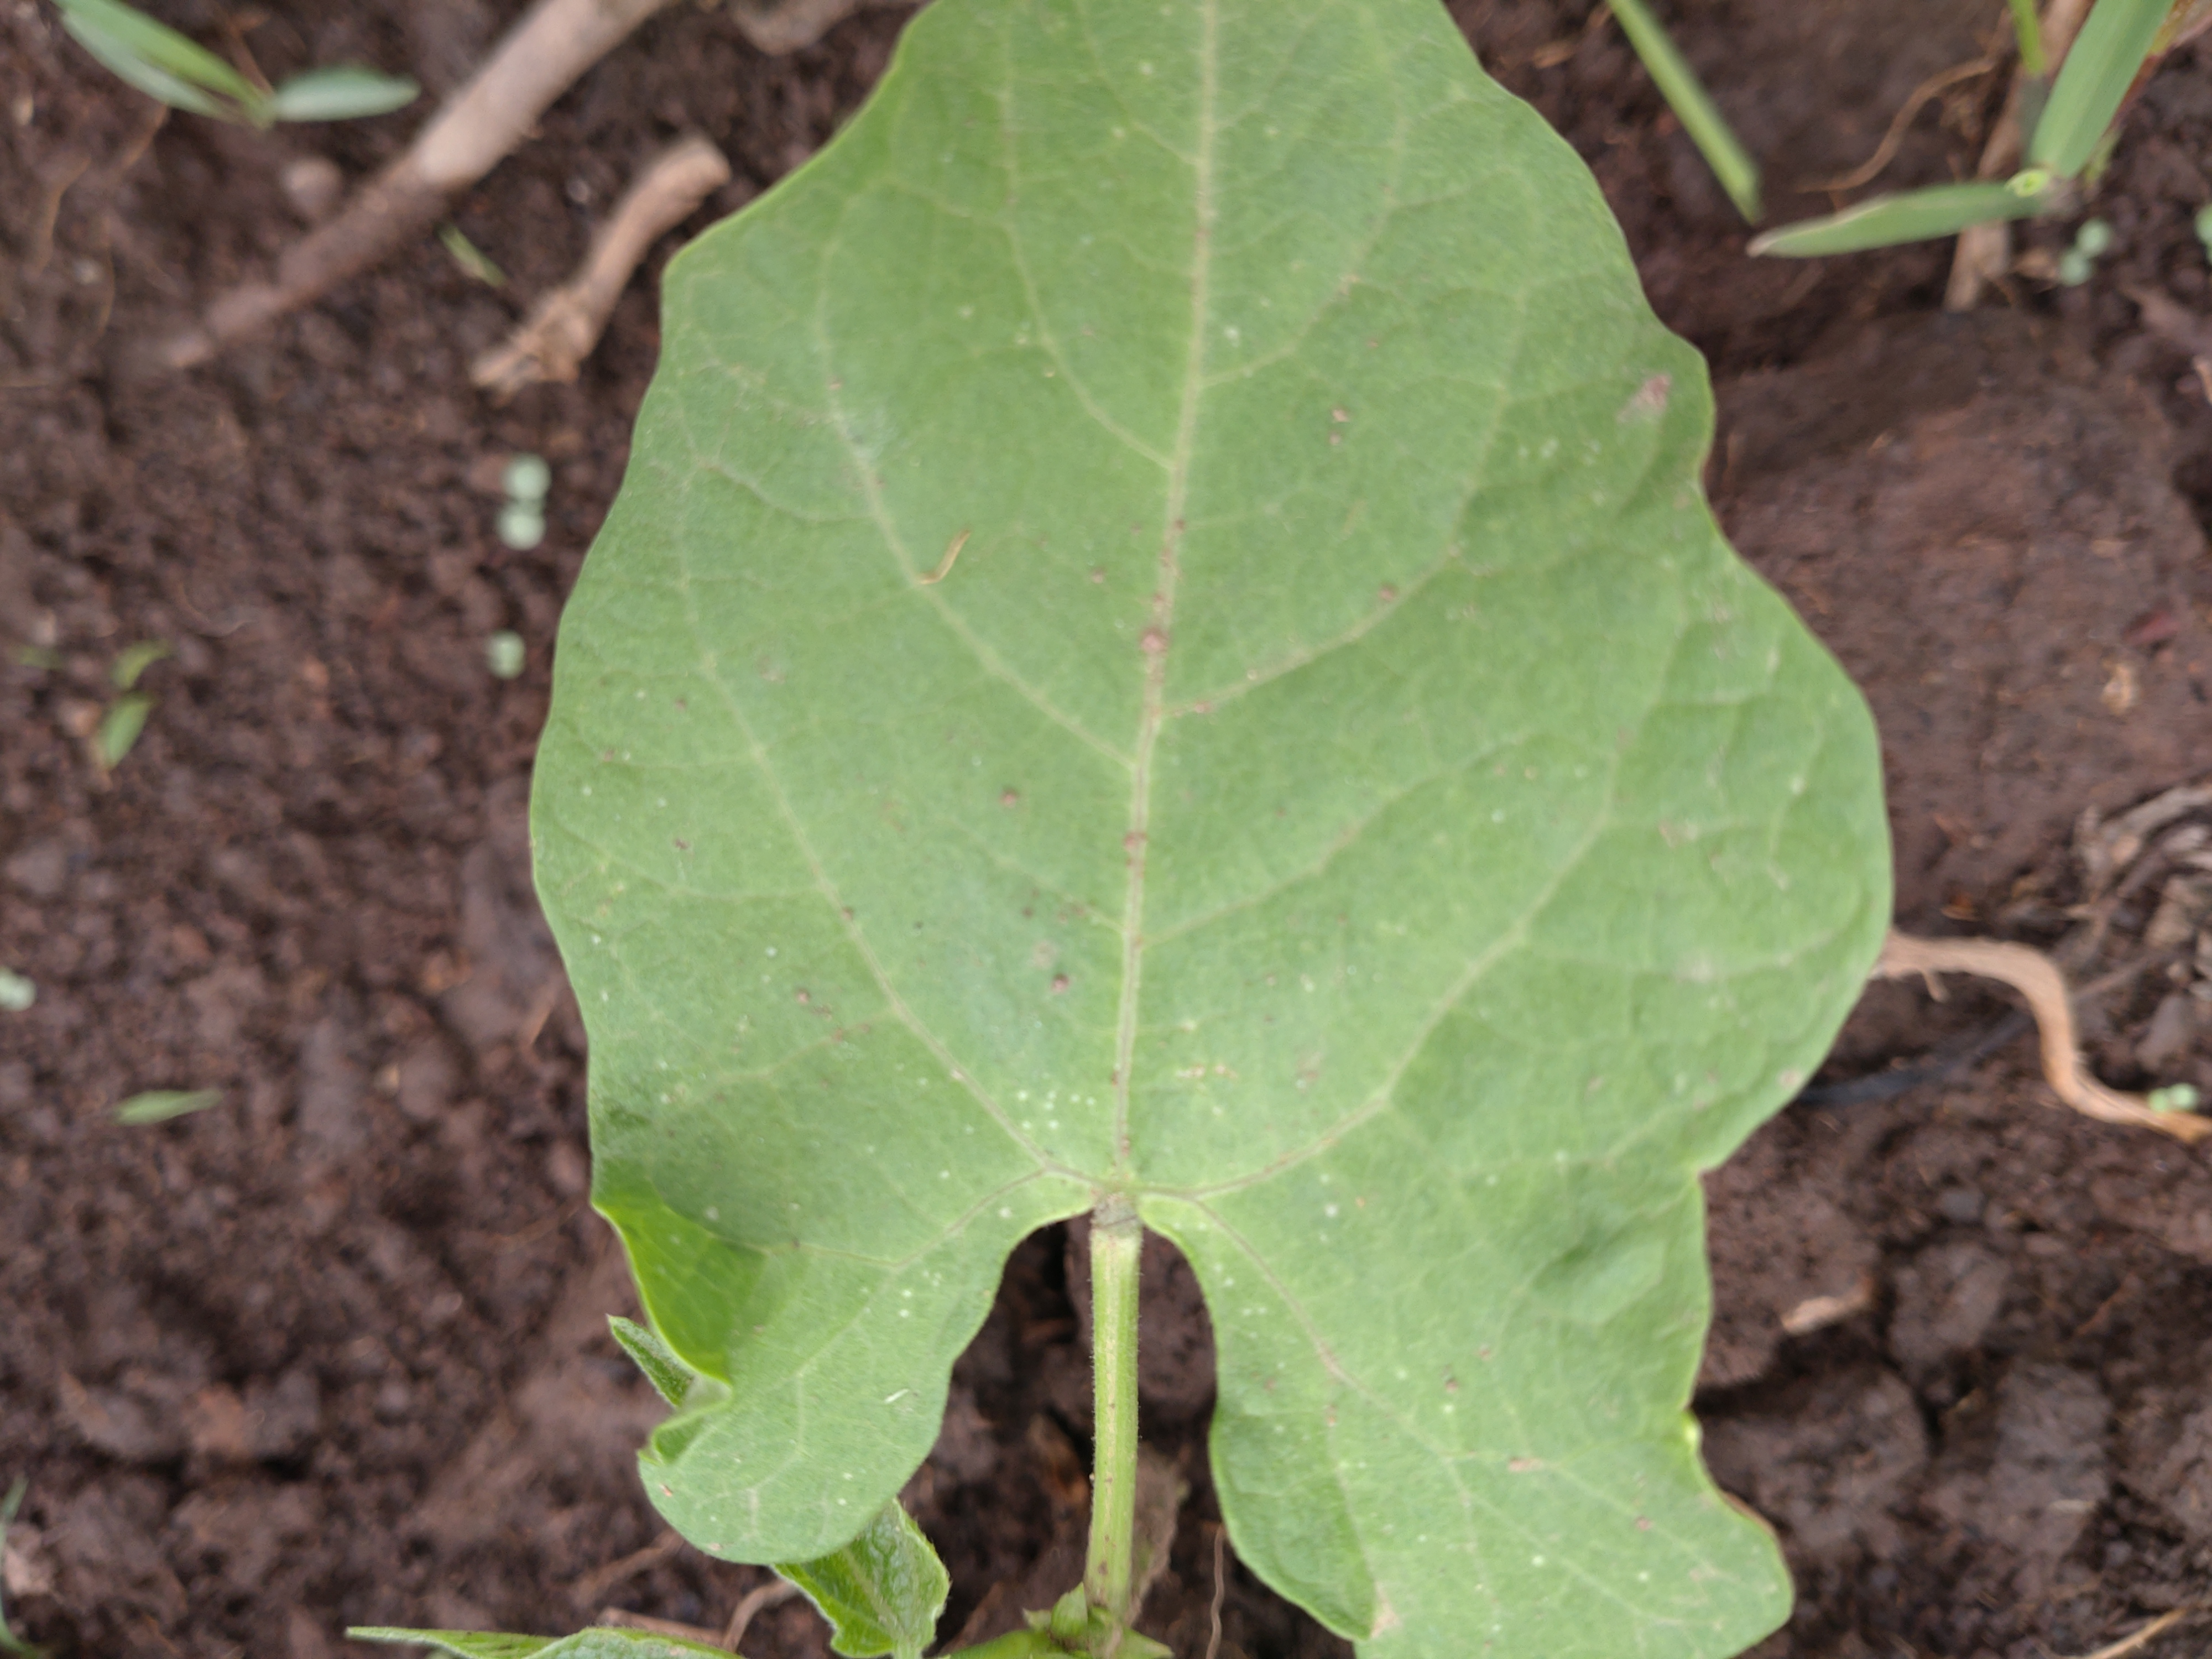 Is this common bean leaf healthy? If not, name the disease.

healthy
